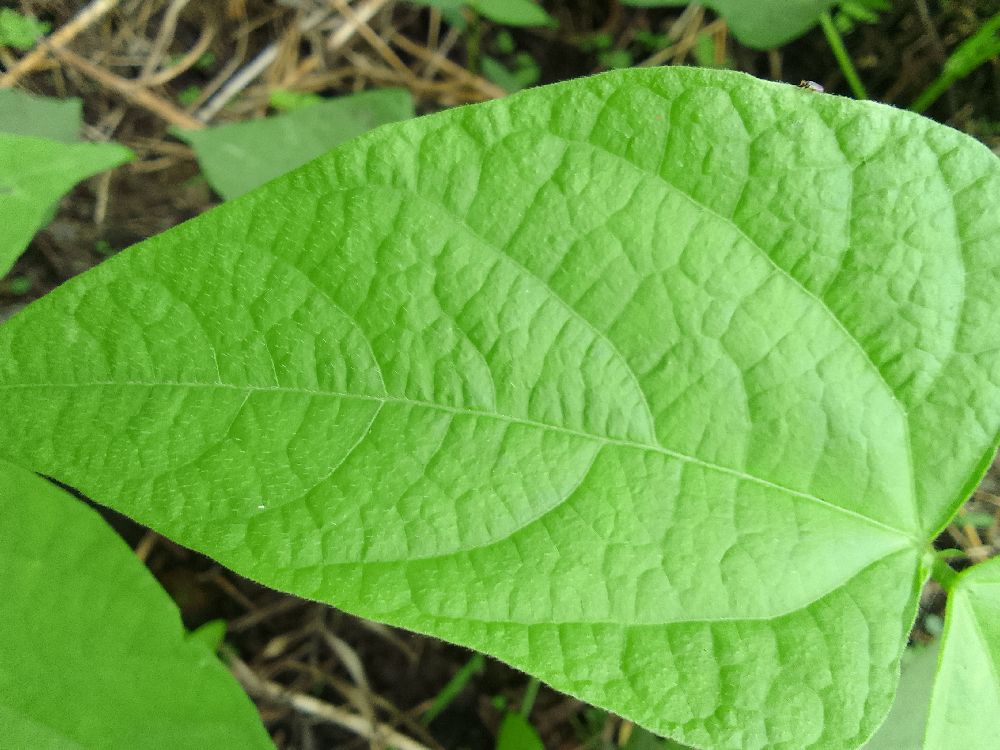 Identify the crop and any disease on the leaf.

common bean, healthy
